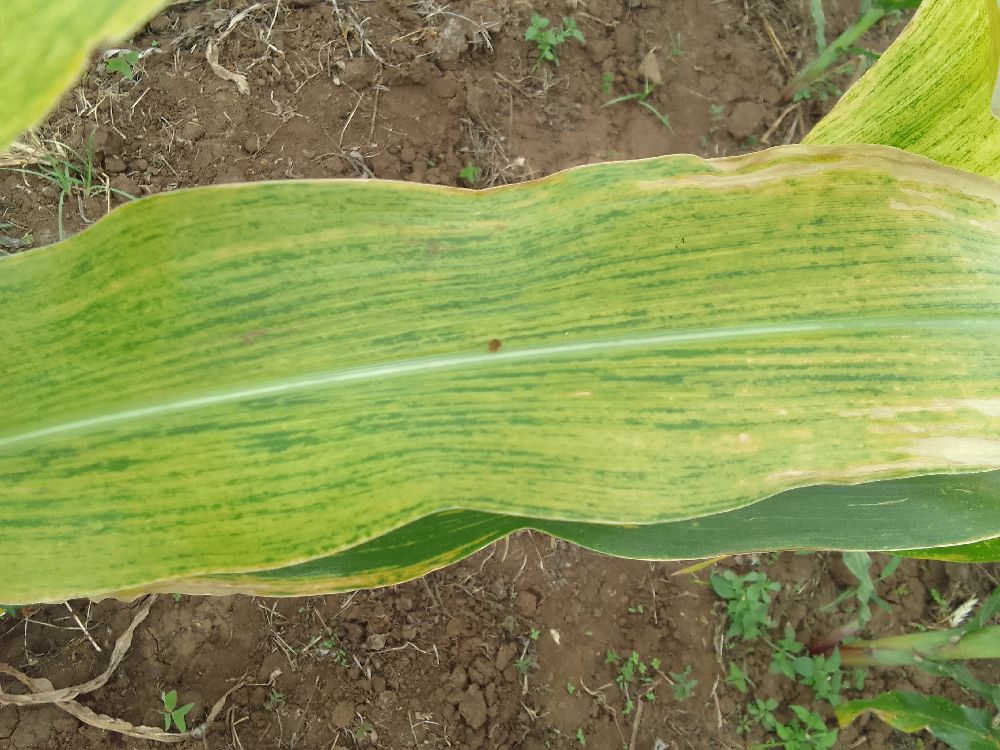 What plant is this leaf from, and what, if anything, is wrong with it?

maize, maize lethal necrosis
